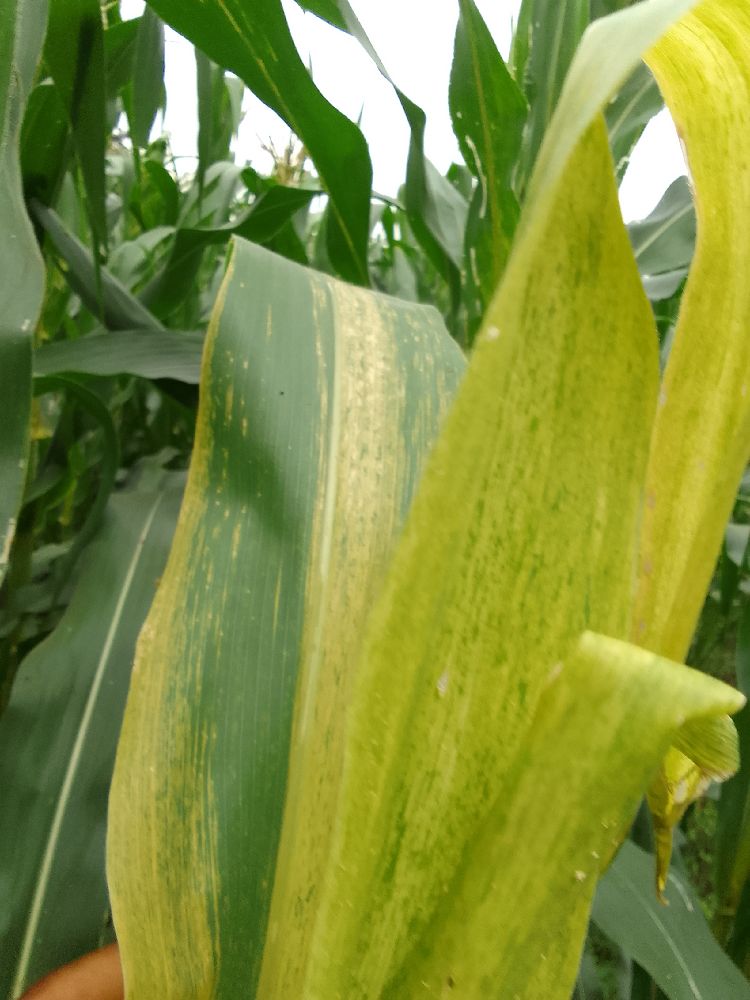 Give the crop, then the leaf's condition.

maize, maize lethal necrosis
